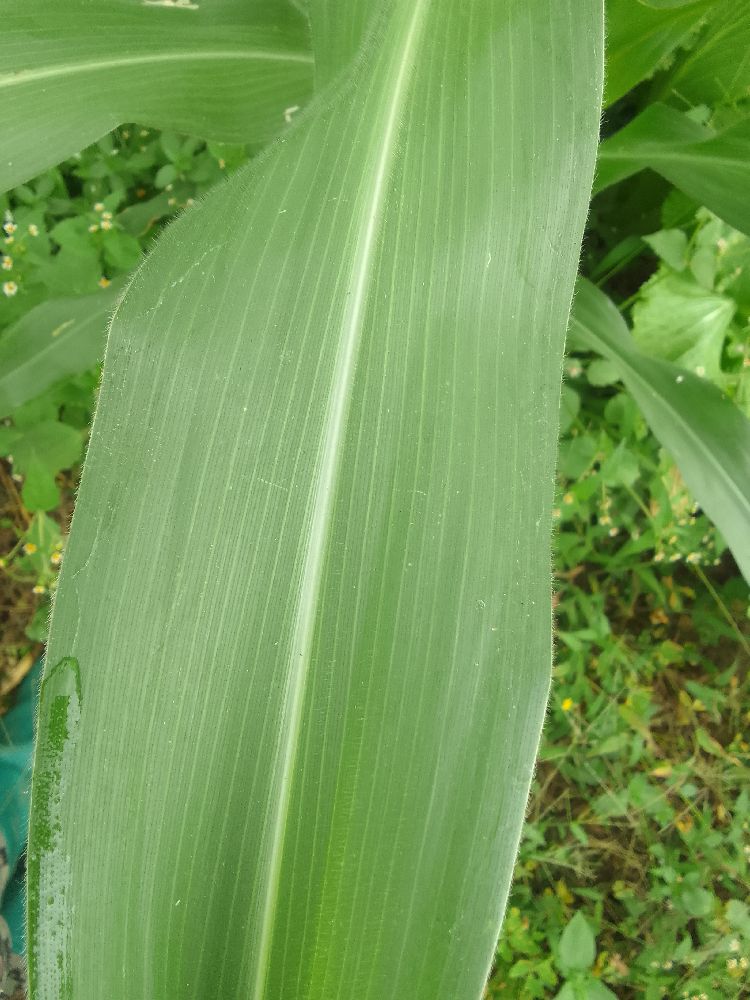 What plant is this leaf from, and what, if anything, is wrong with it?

maize, healthy
